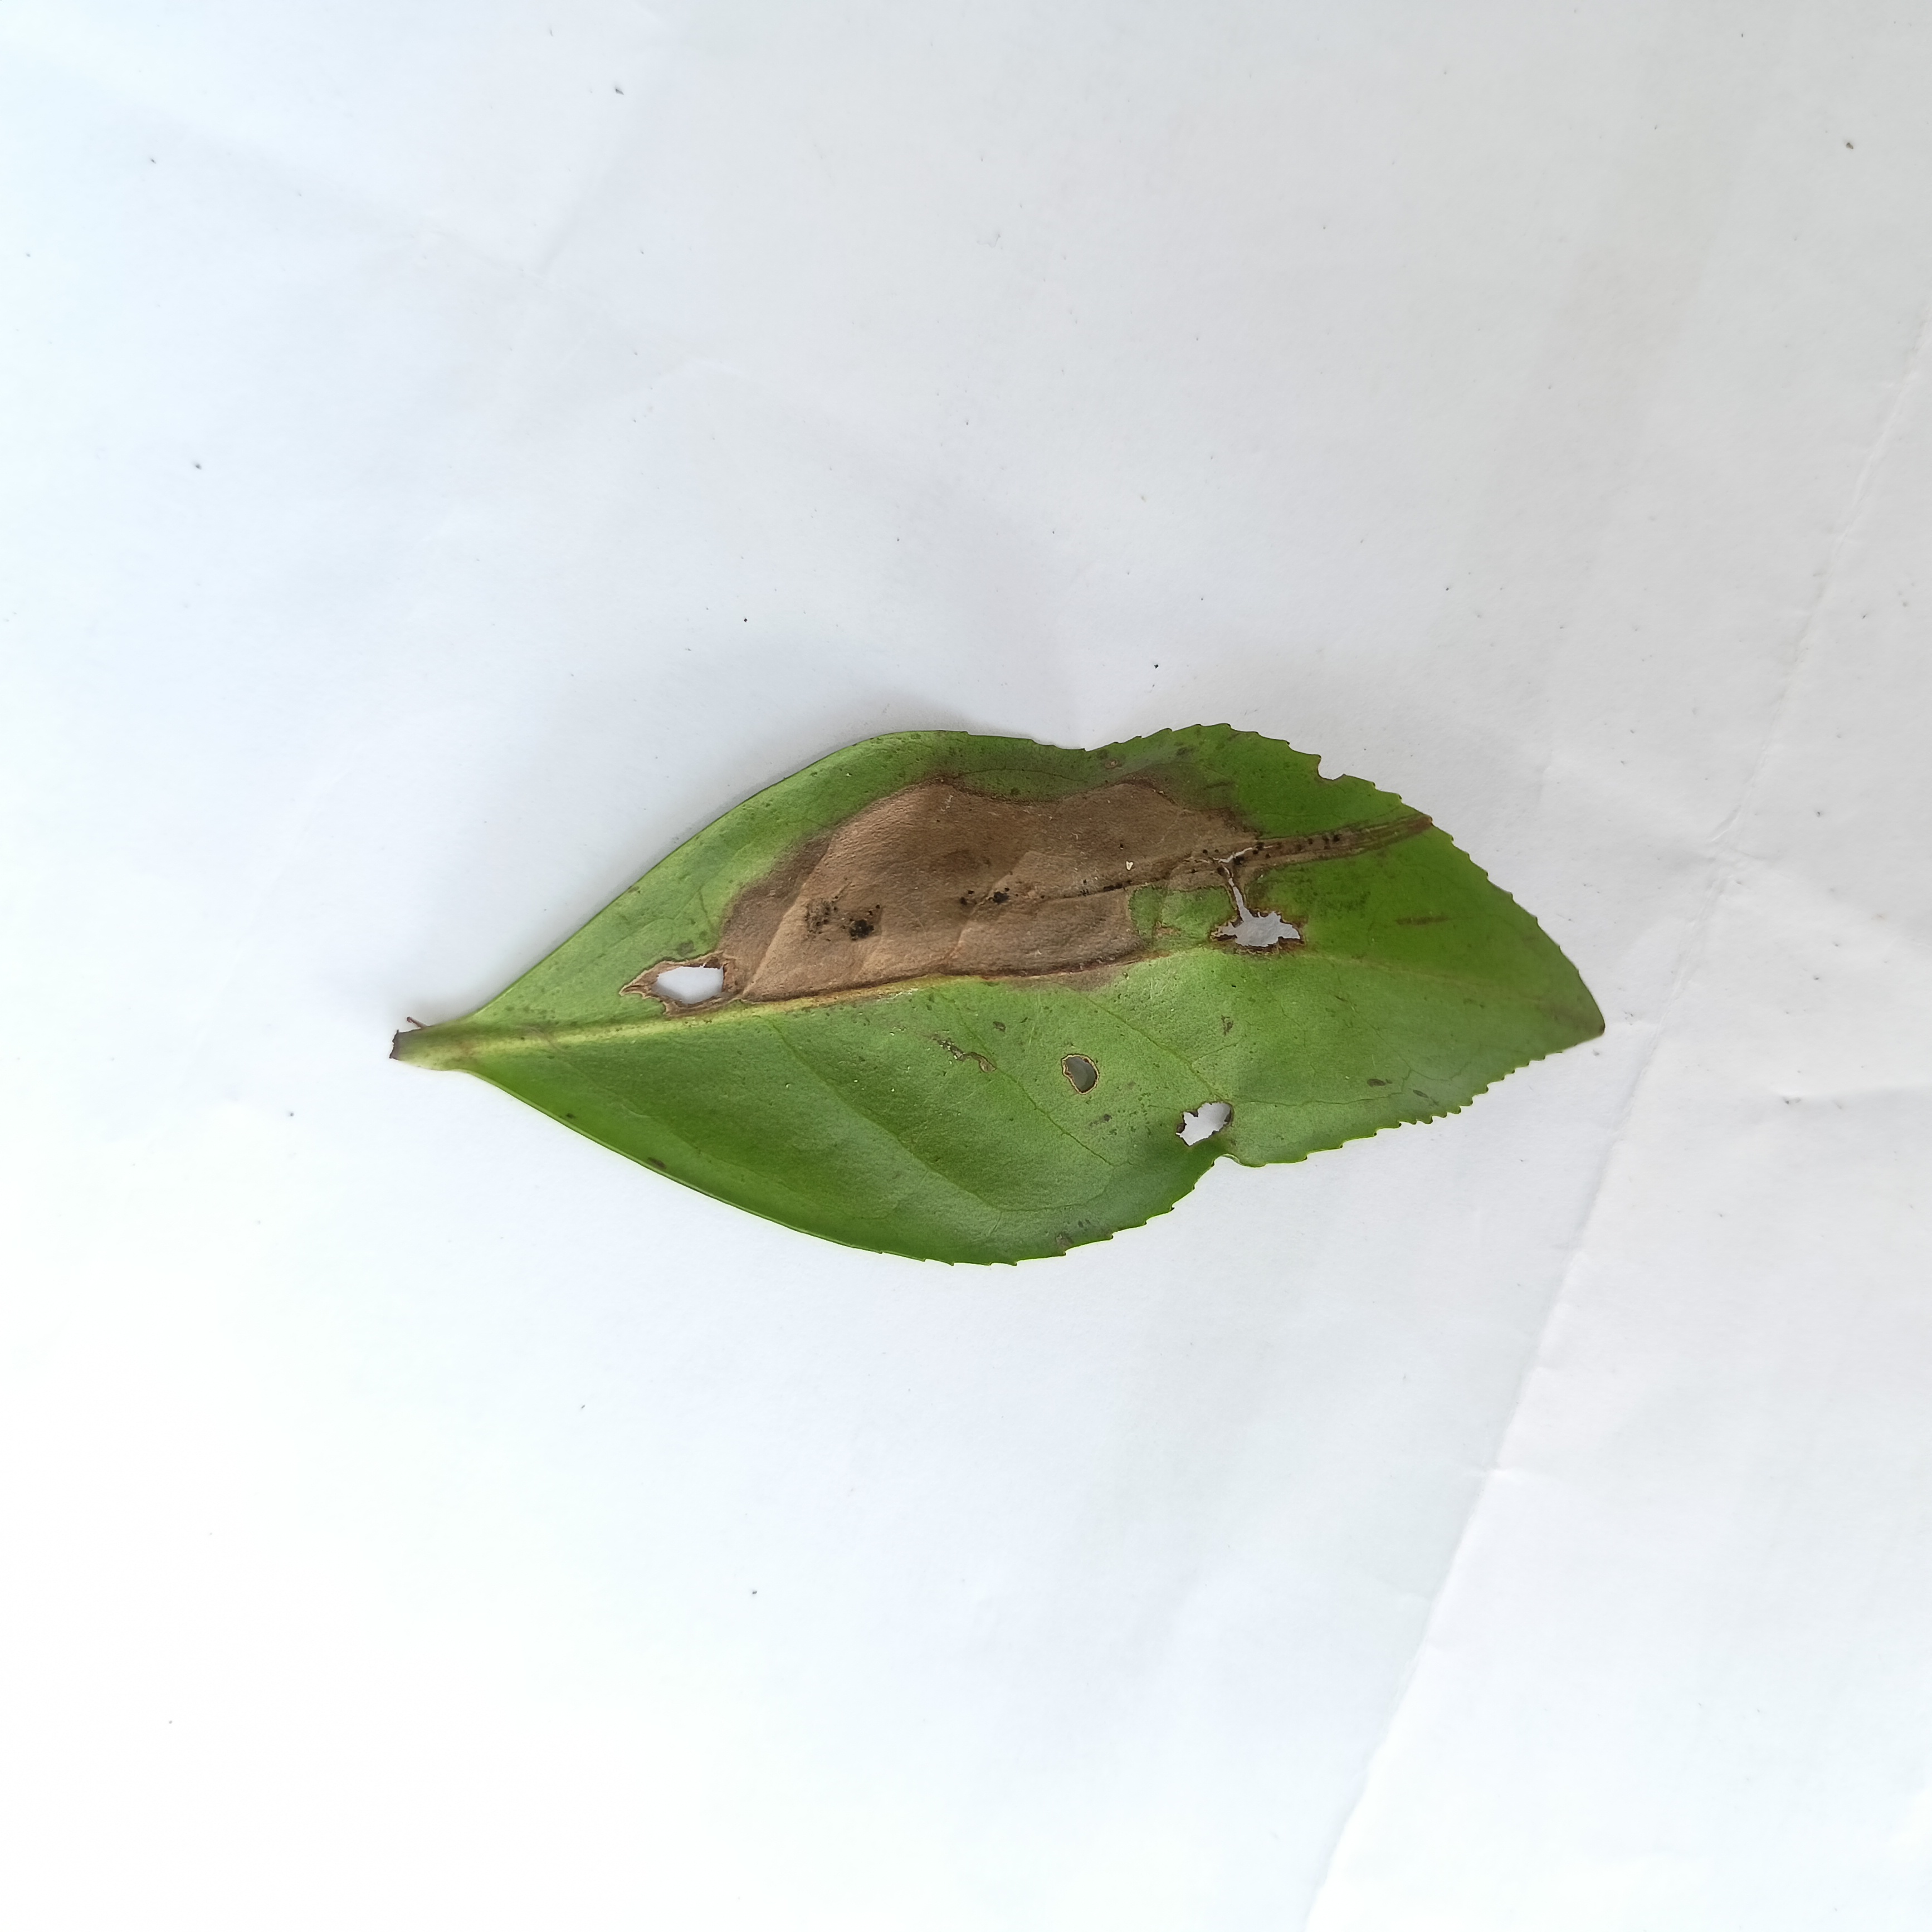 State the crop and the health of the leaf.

tea, brown blight
